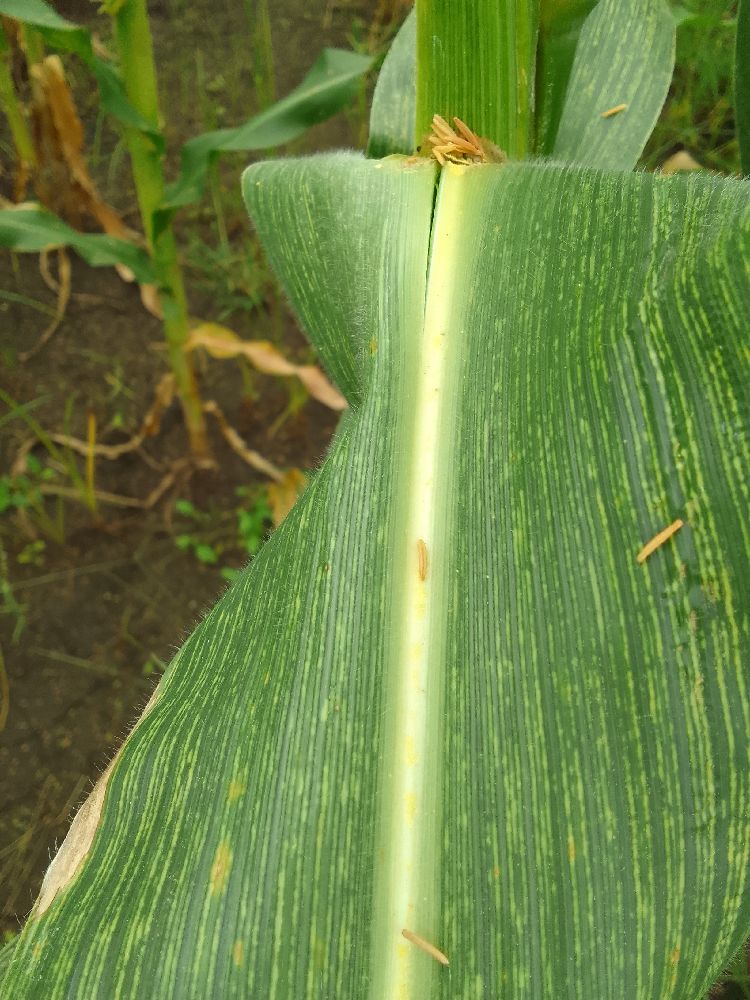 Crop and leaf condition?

maize, maize streak virus
